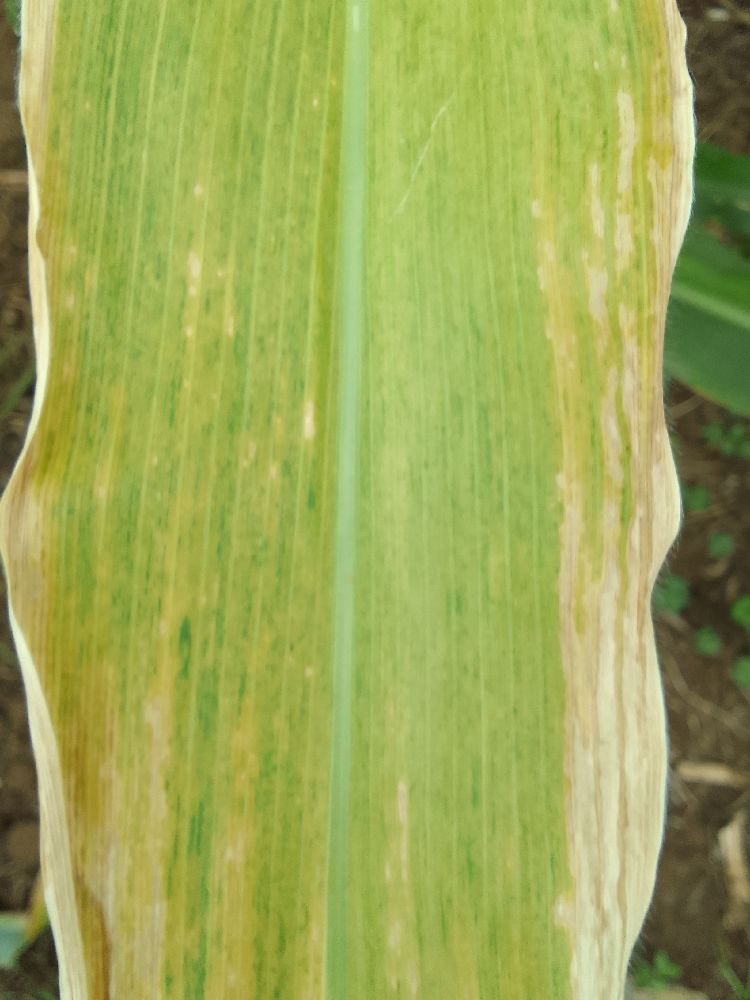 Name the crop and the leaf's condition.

maize, maize lethal necrosis
